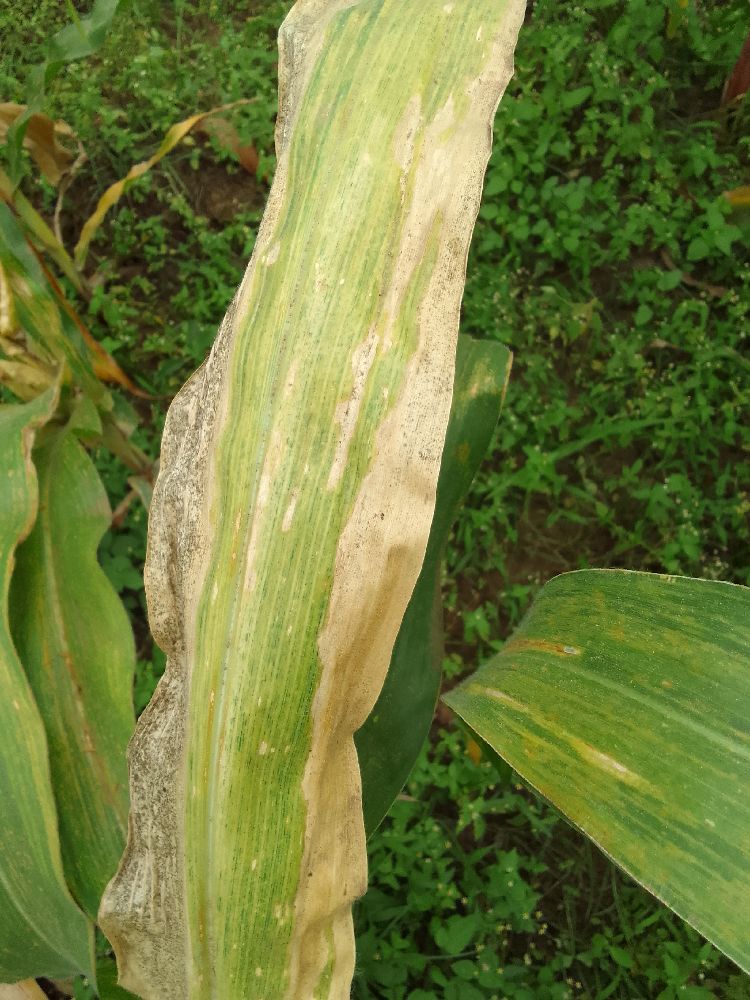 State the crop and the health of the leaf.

maize, maize lethal necrosis
